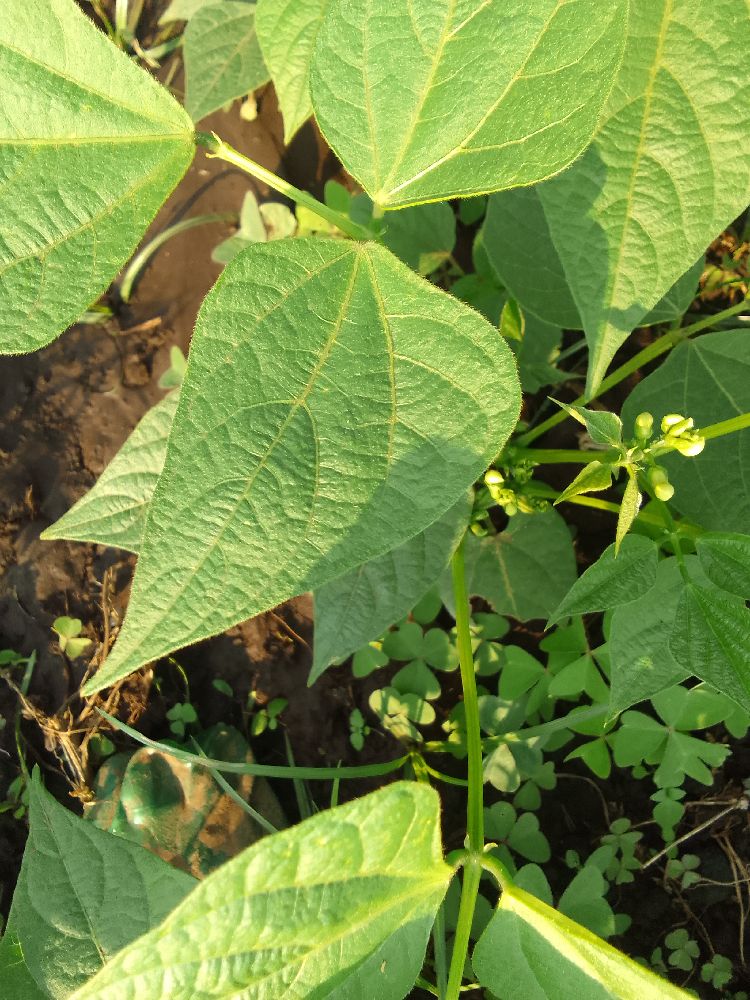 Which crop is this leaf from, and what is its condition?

common bean, healthy
